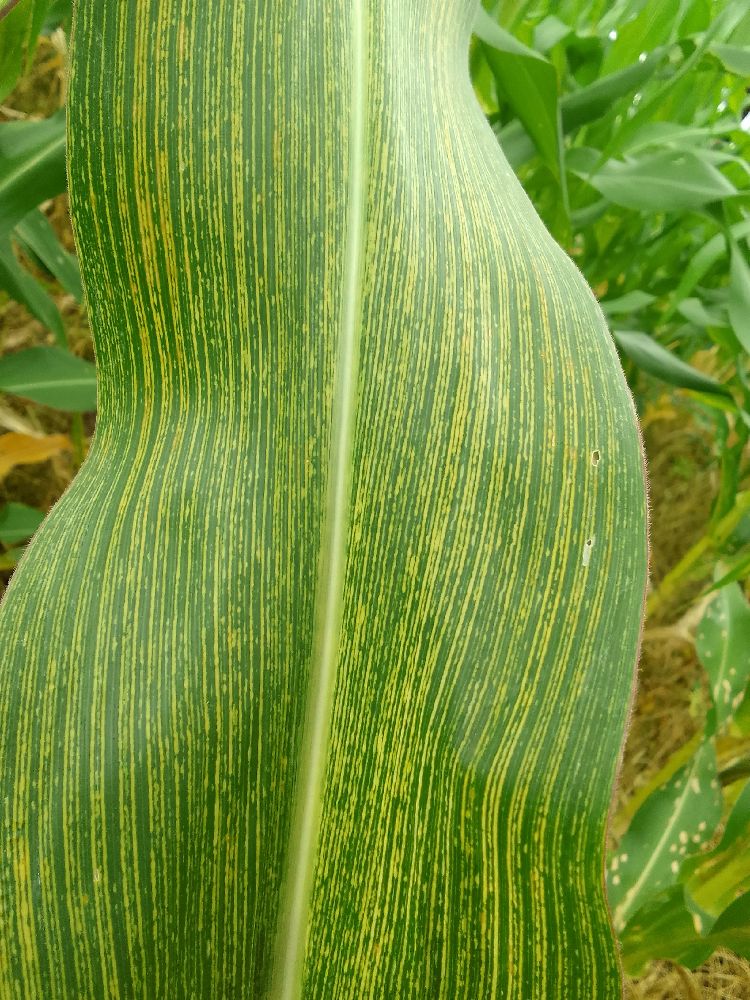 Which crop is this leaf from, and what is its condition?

maize, maize streak virus
